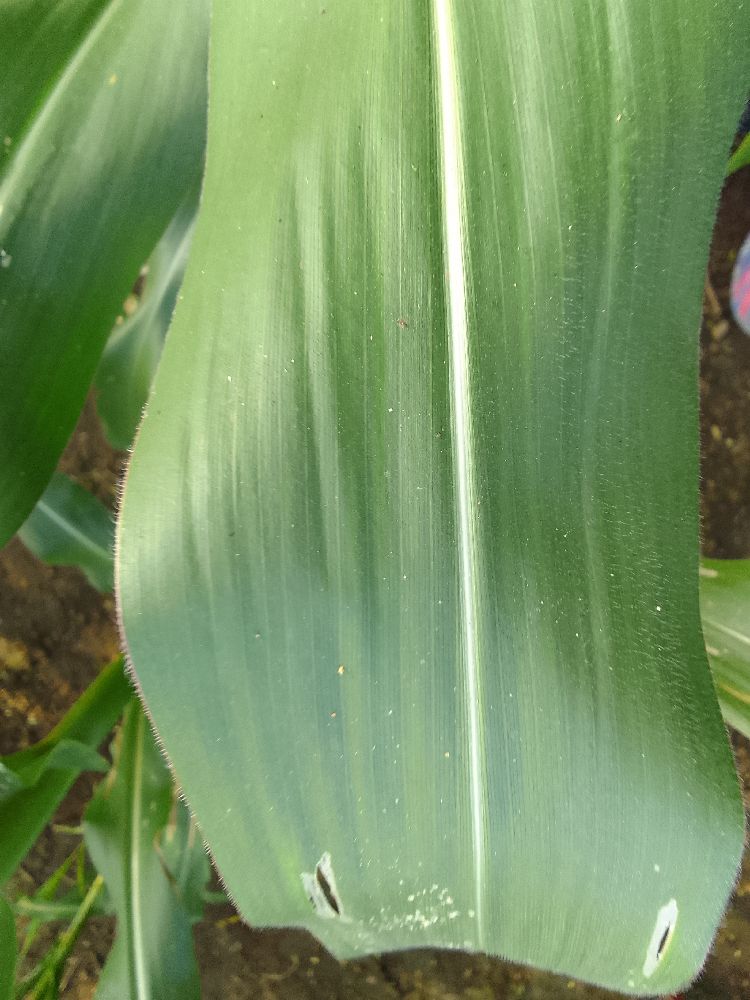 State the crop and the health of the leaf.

maize, healthy
